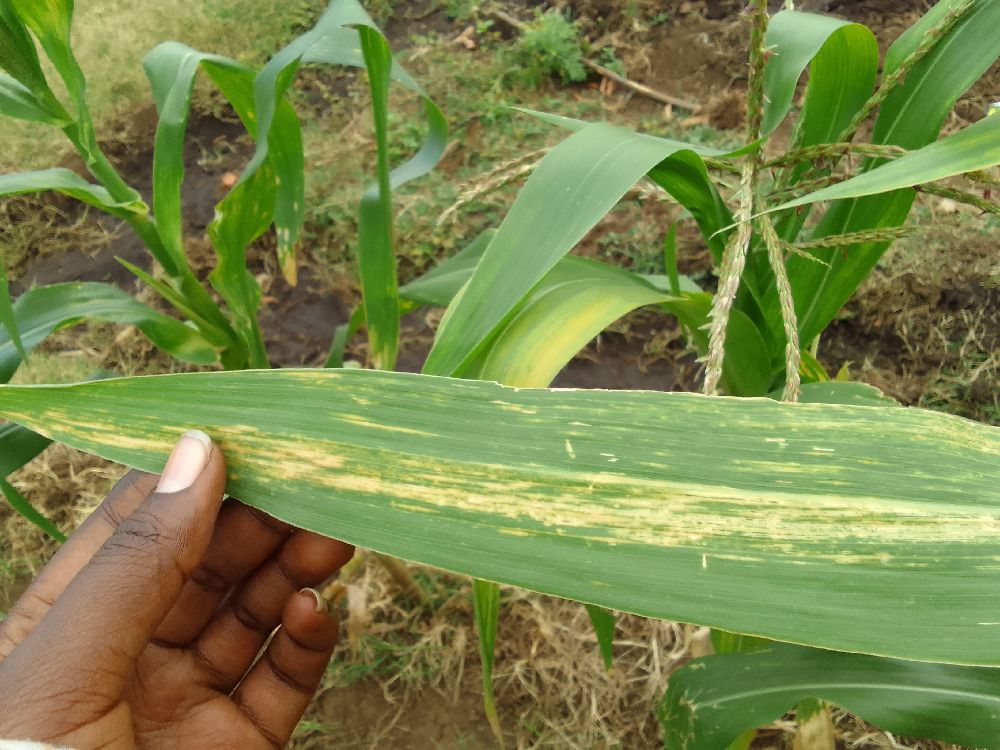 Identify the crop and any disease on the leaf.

maize, maize lethal necrosis
